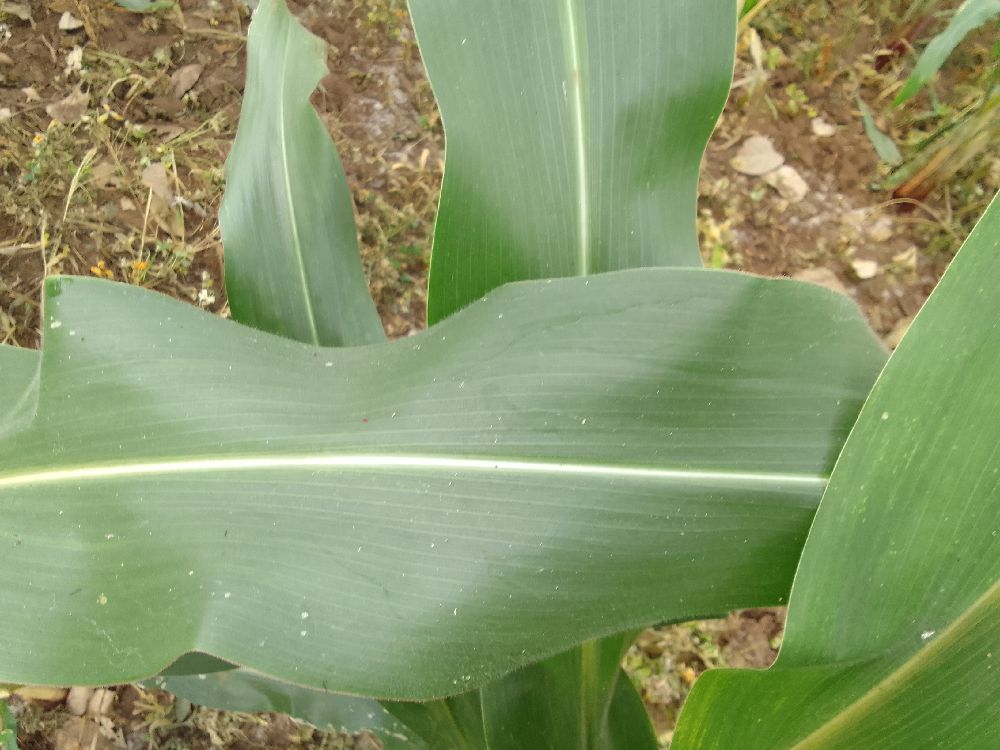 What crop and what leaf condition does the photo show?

maize, healthy
